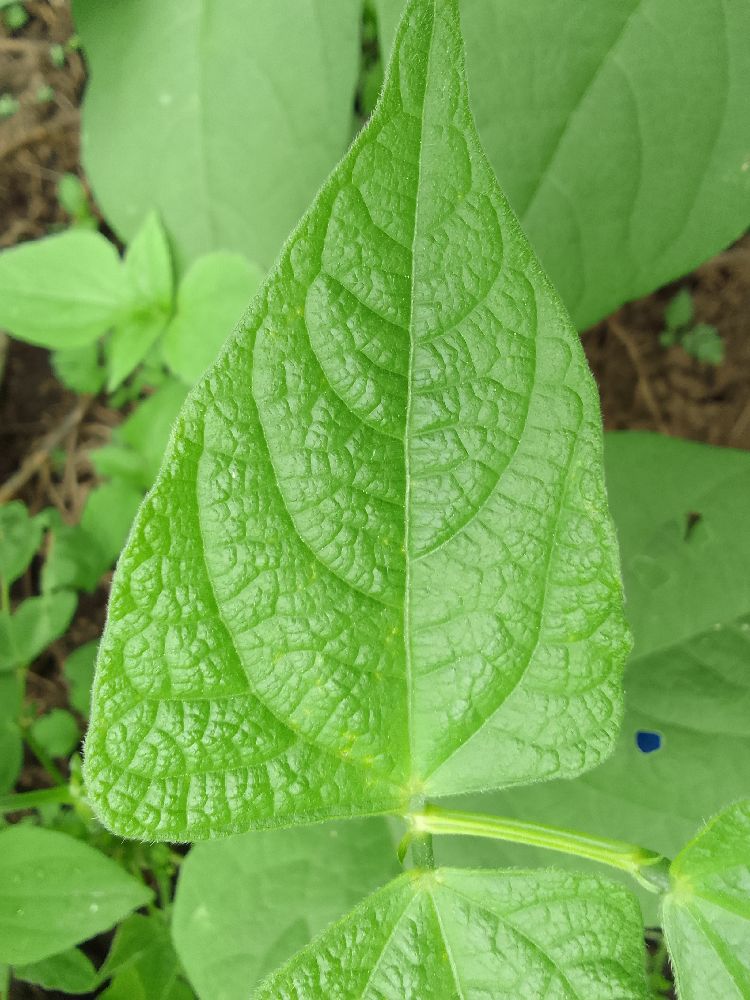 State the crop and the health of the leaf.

common bean, healthy
